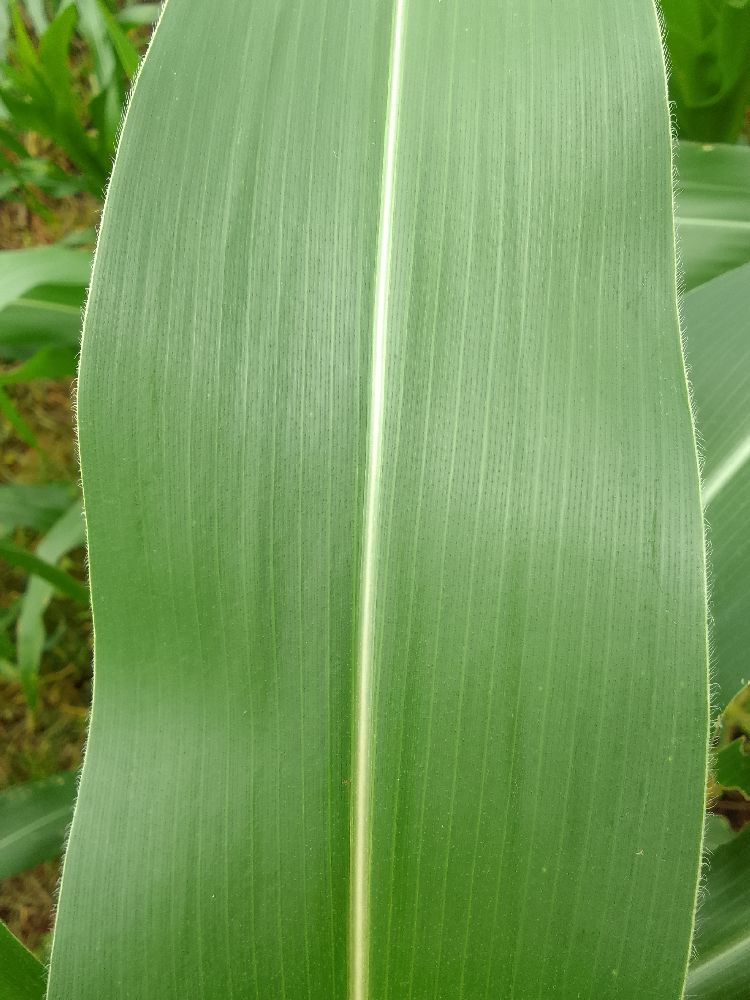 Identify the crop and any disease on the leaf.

maize, healthy
